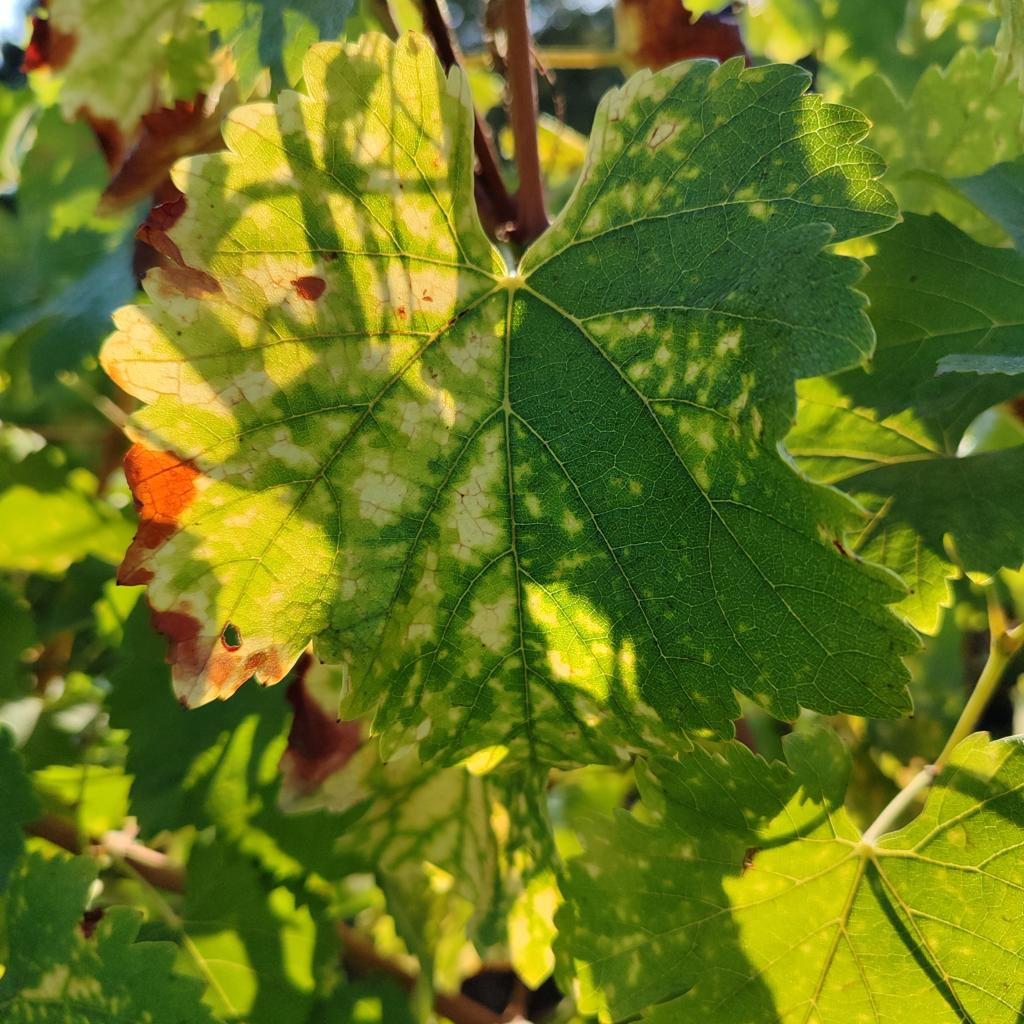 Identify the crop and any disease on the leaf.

grapevine, esca complex
